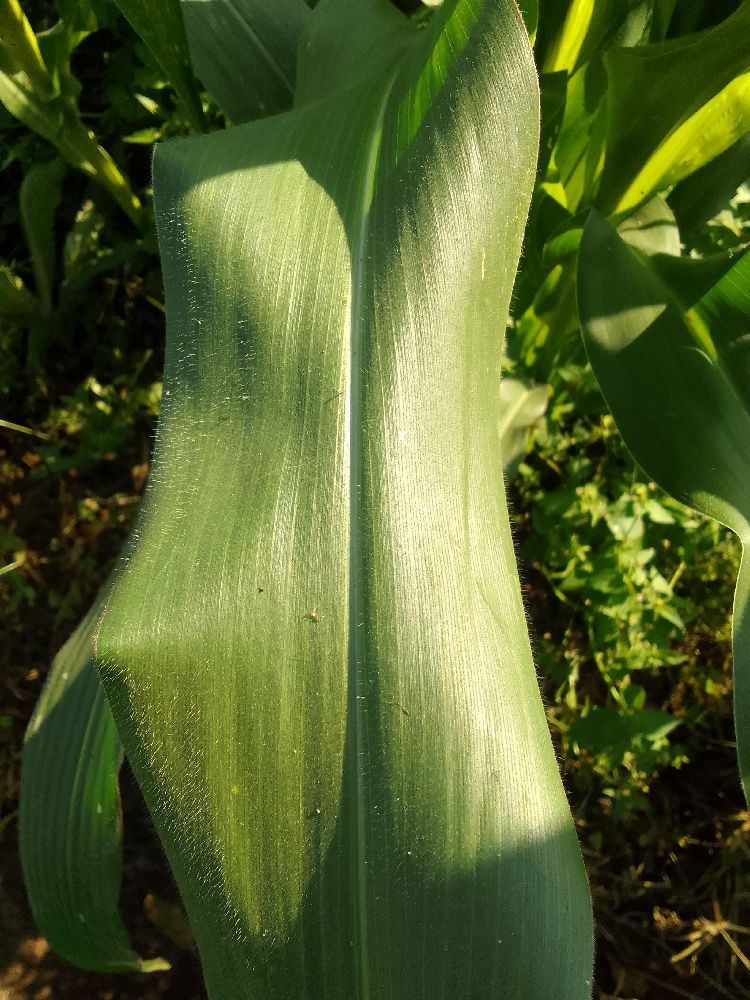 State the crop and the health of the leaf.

maize, healthy
